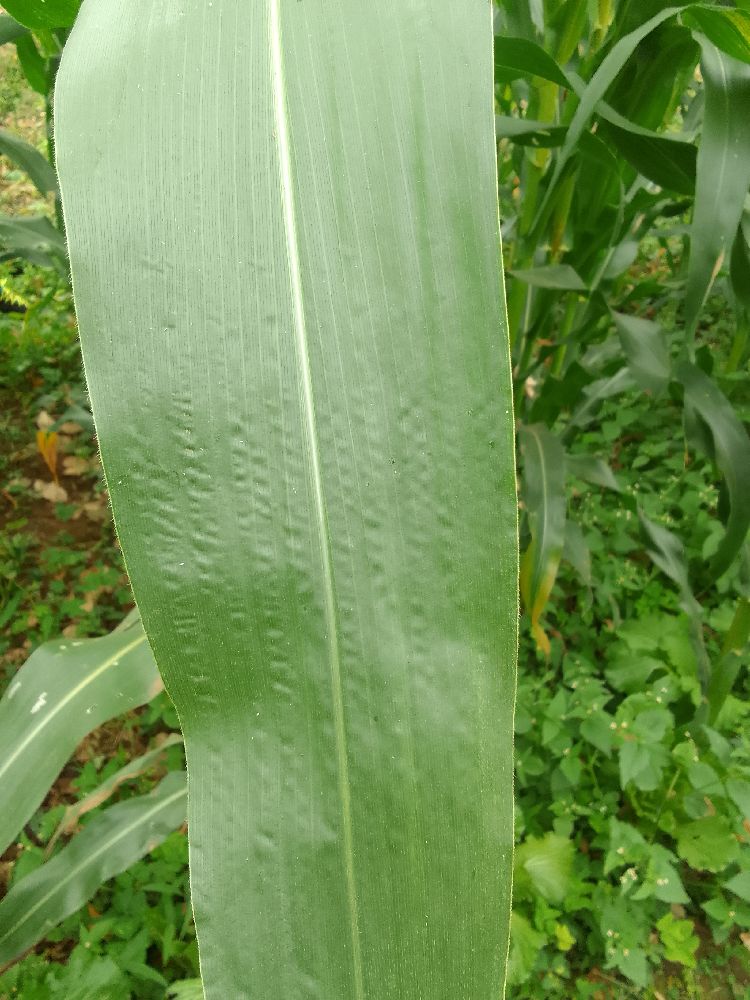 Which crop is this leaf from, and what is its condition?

maize, healthy
